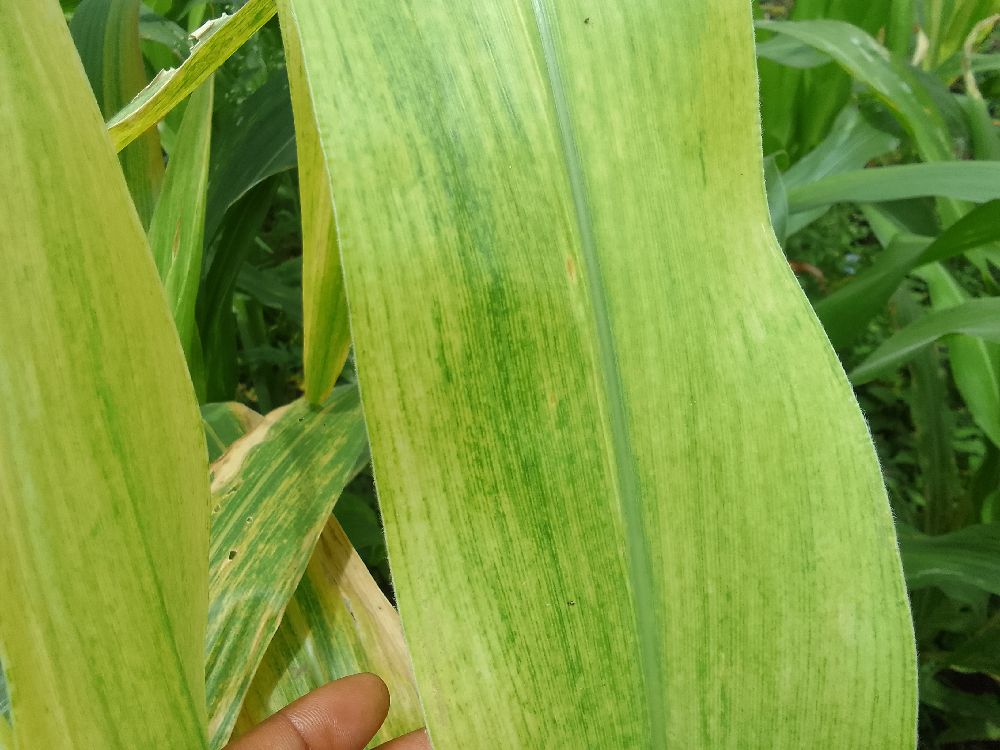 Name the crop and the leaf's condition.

maize, maize lethal necrosis
